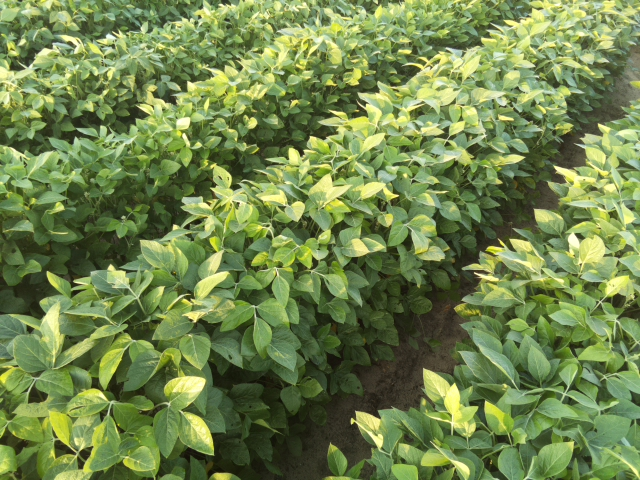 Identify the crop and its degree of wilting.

soybean, leaves with no wilting
